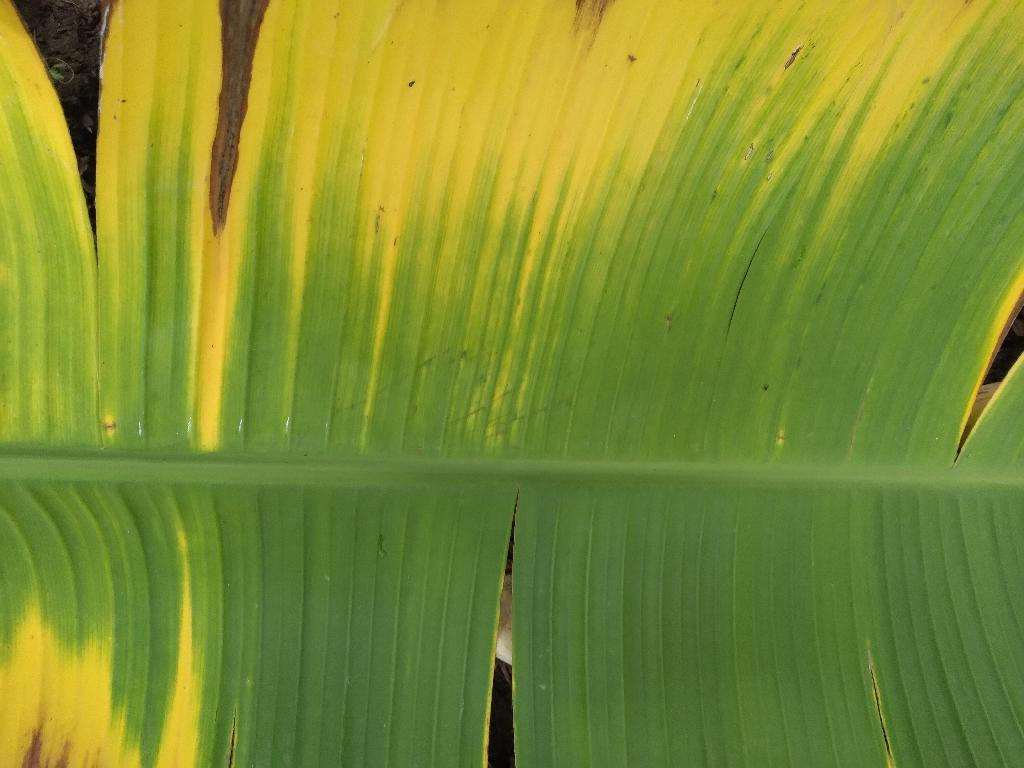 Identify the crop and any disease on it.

banana, fusarium wilt race 1
